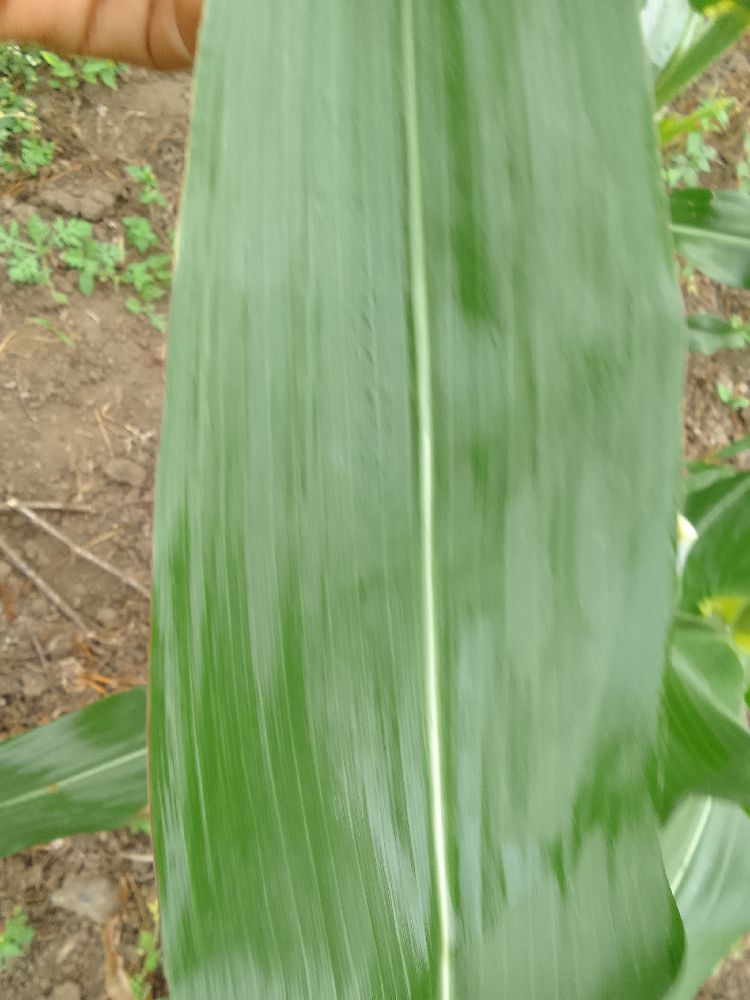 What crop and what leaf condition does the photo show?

maize, healthy
